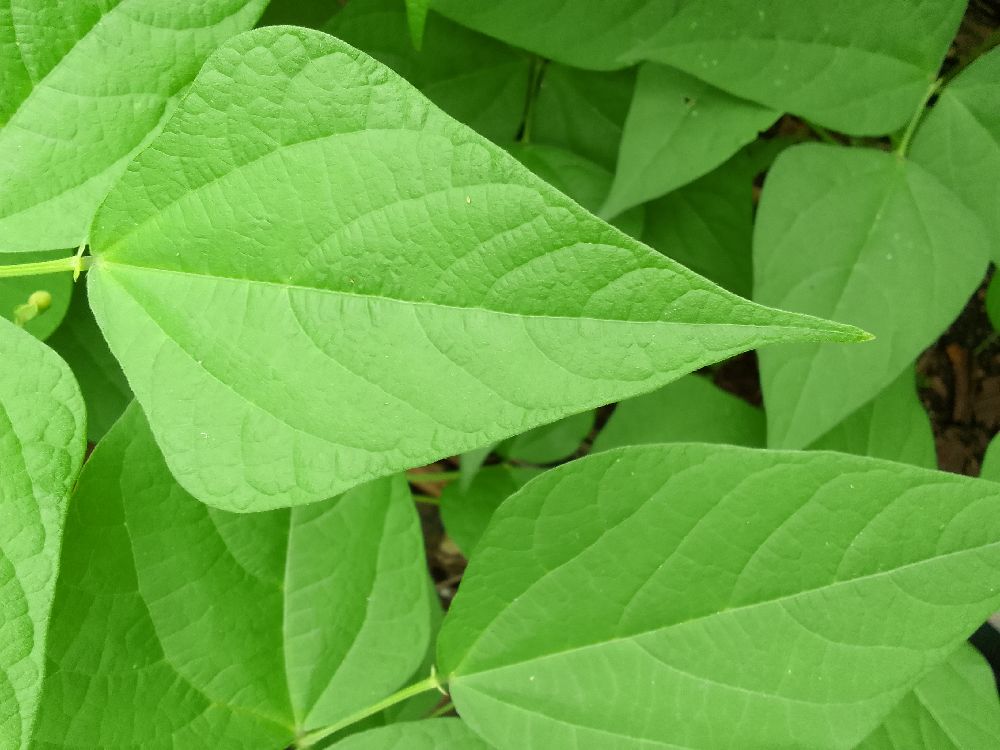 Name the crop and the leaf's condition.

common bean, healthy
